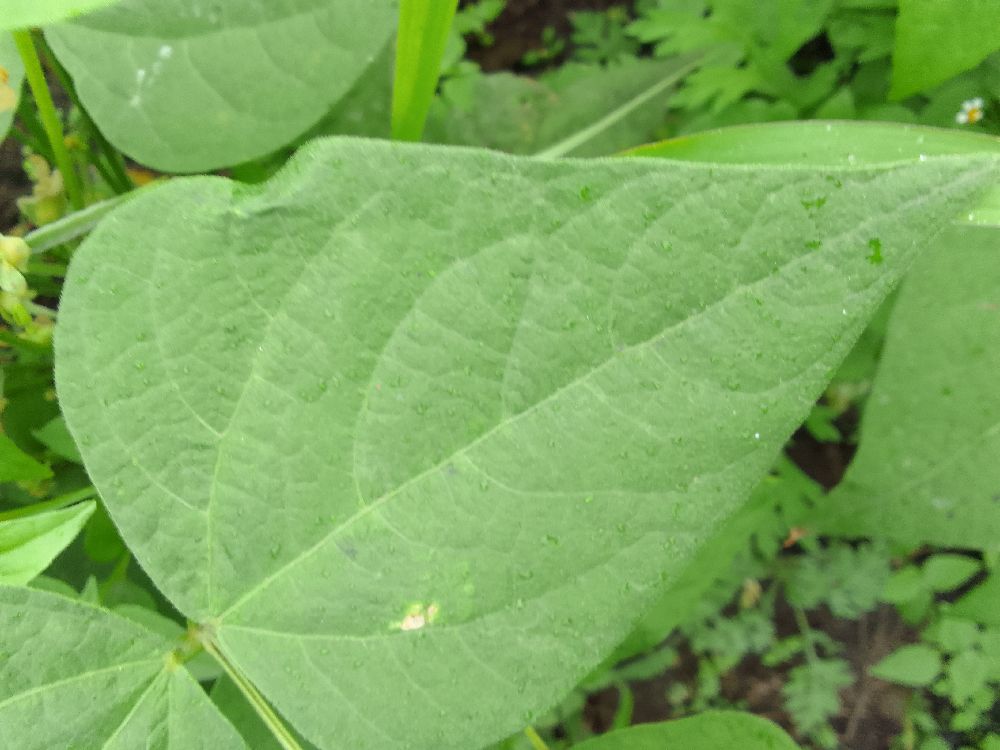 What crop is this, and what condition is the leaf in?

common bean, healthy
